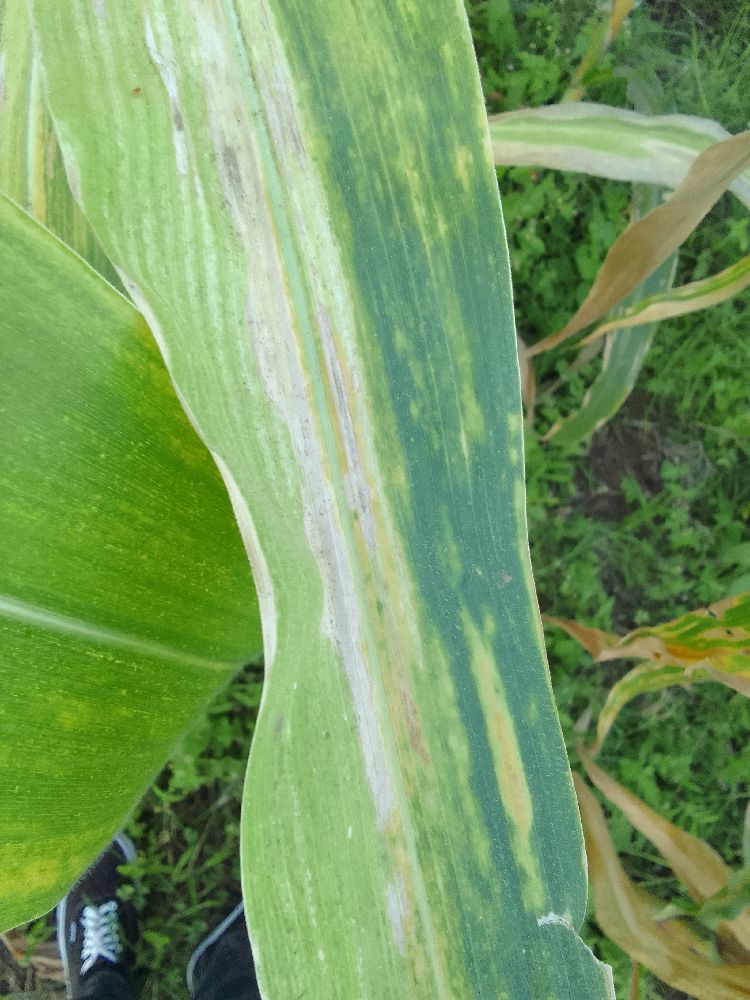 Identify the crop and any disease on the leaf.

maize, maize lethal necrosis
